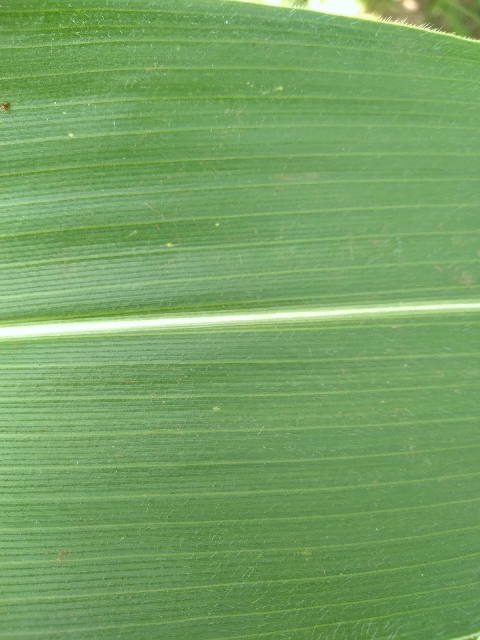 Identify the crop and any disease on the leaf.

maize, healthy
